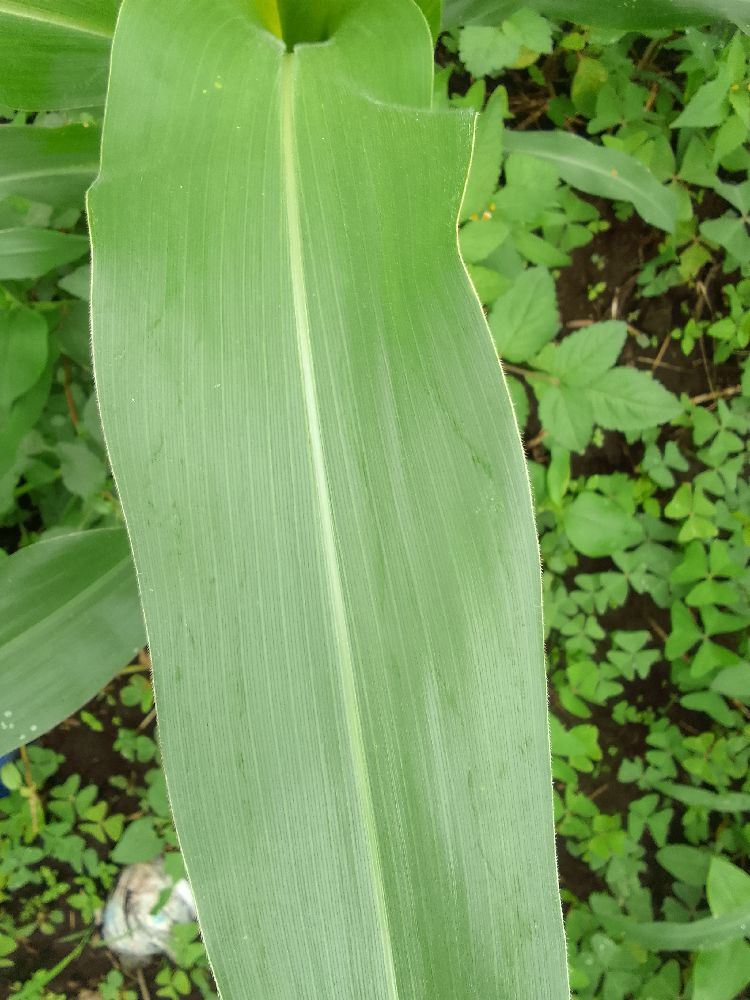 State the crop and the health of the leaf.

maize, healthy
